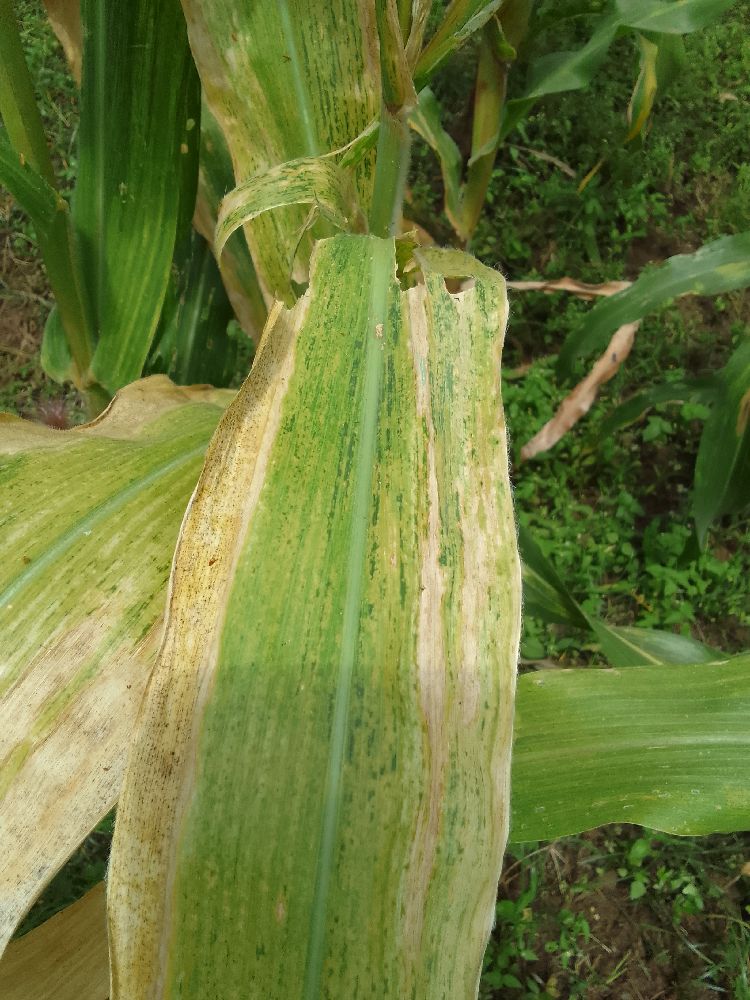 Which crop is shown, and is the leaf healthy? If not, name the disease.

maize, maize lethal necrosis
